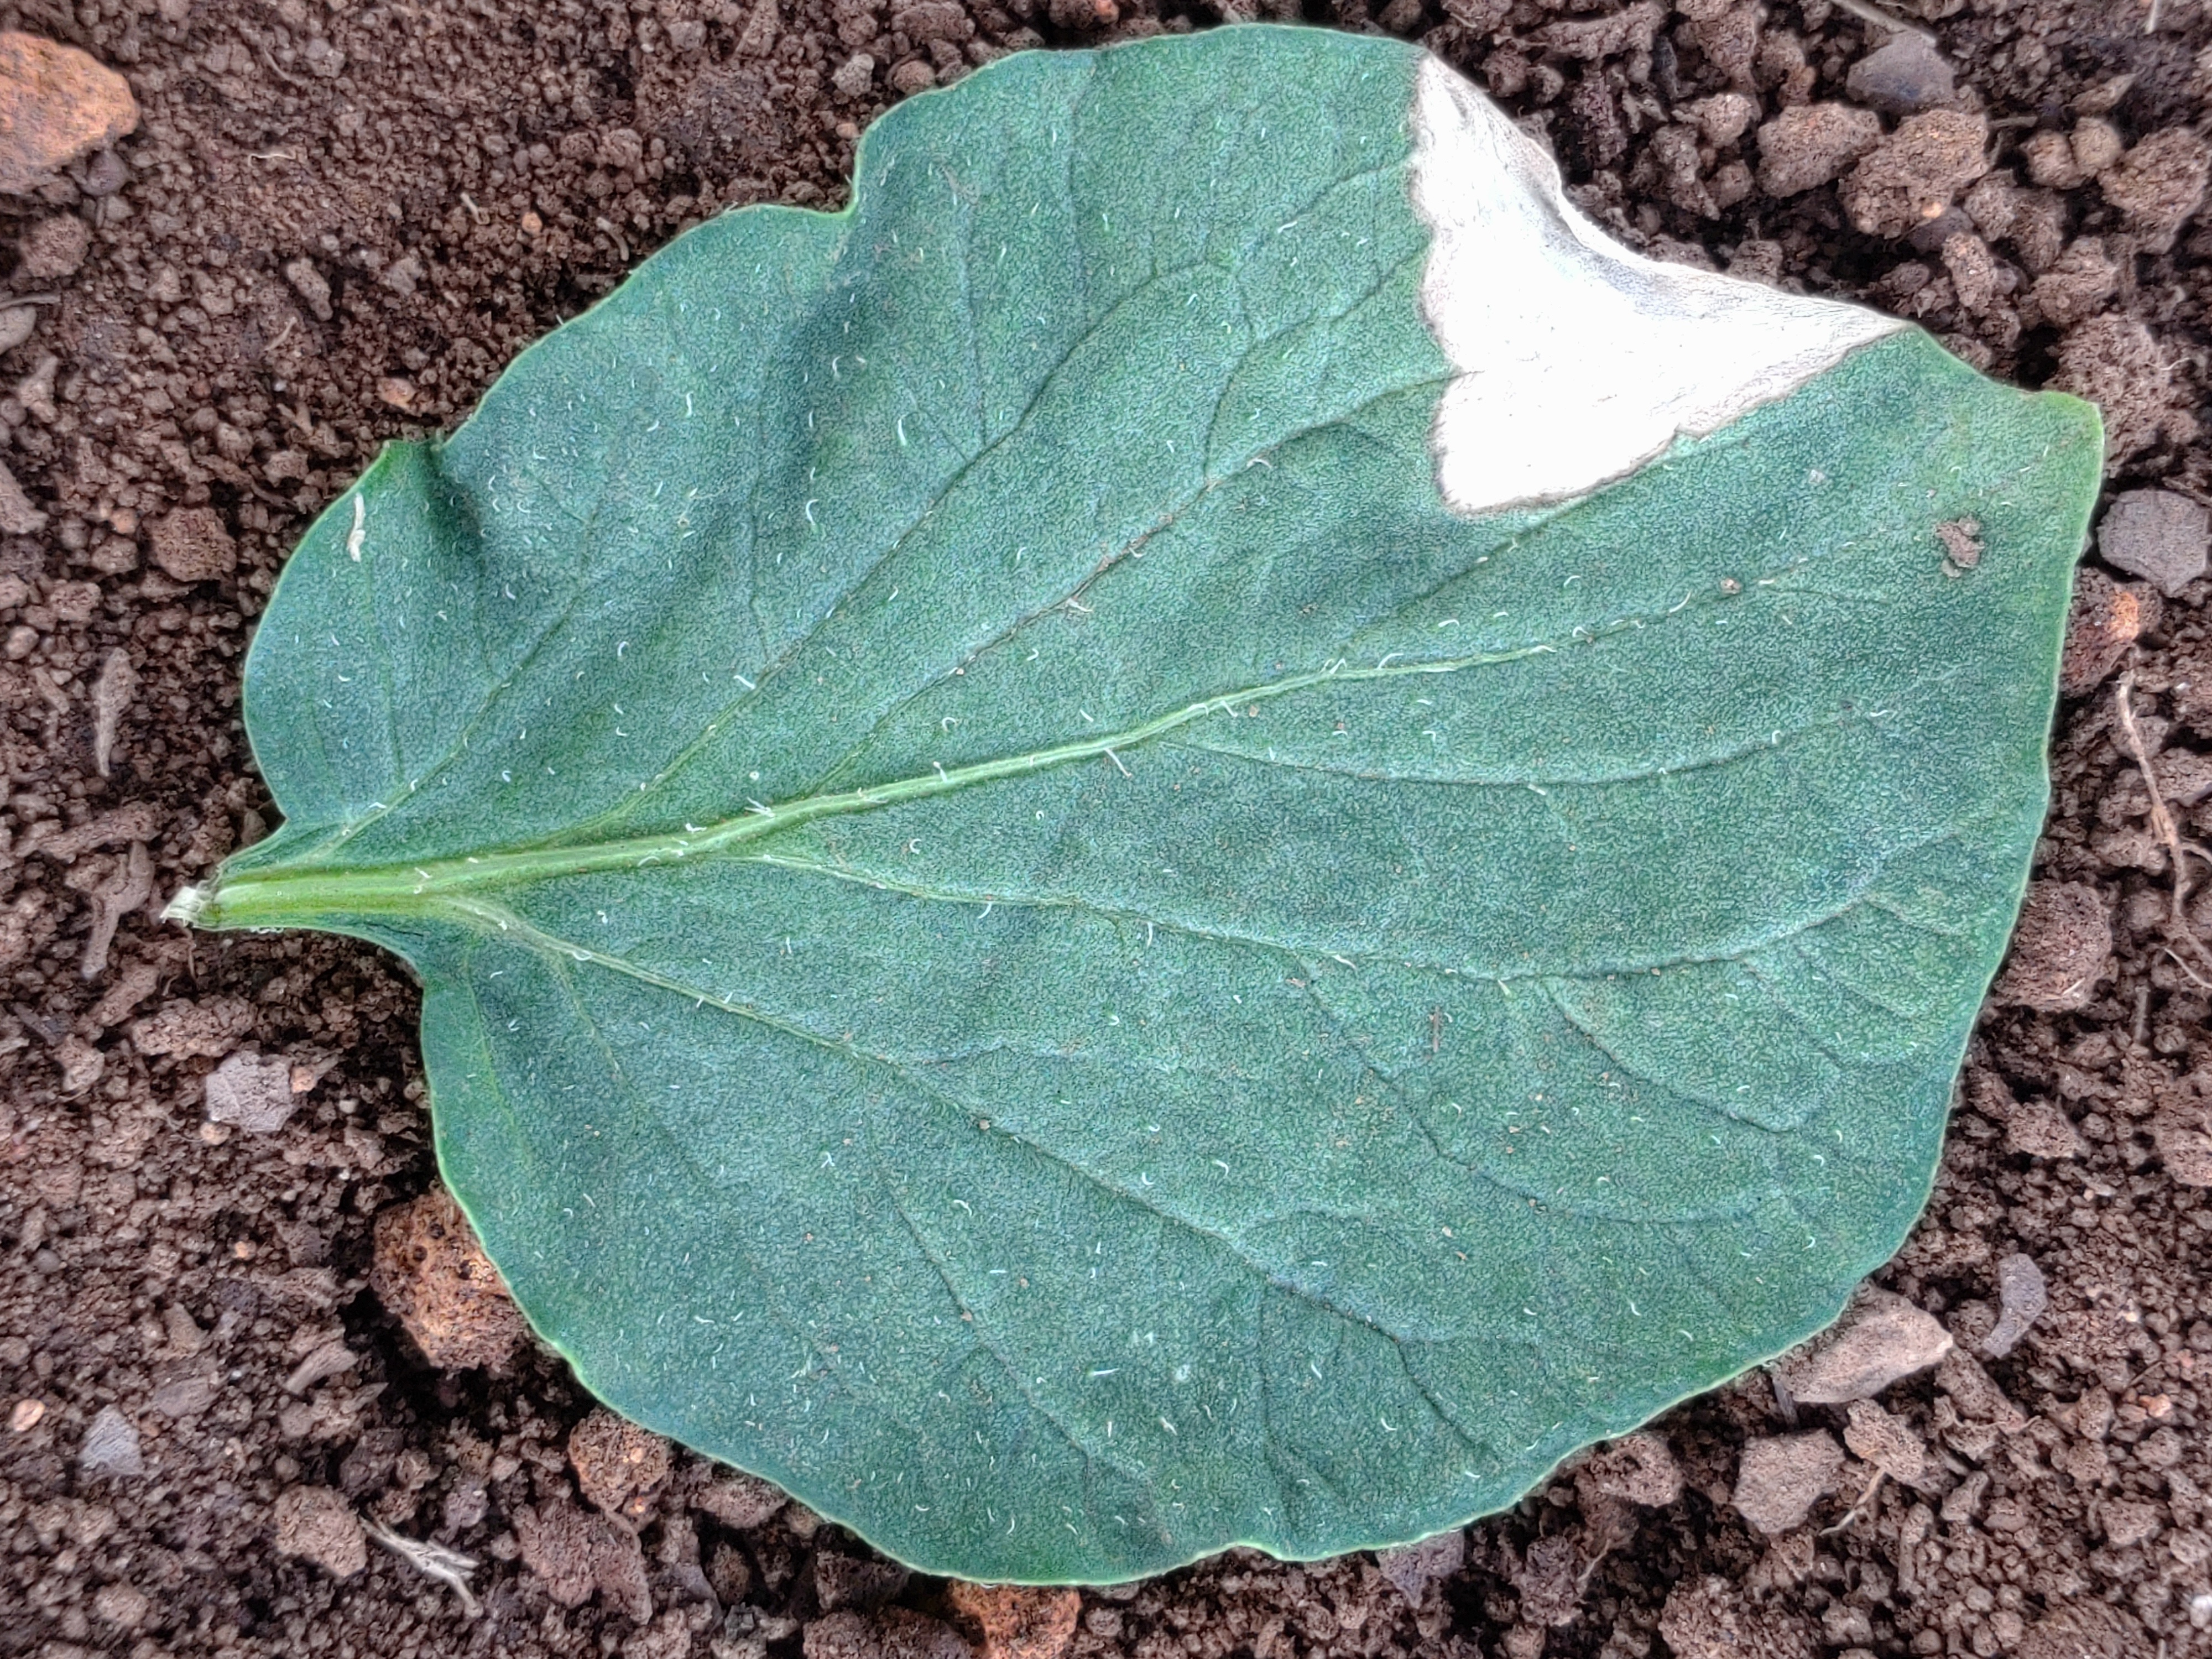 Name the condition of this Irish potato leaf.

early blight
